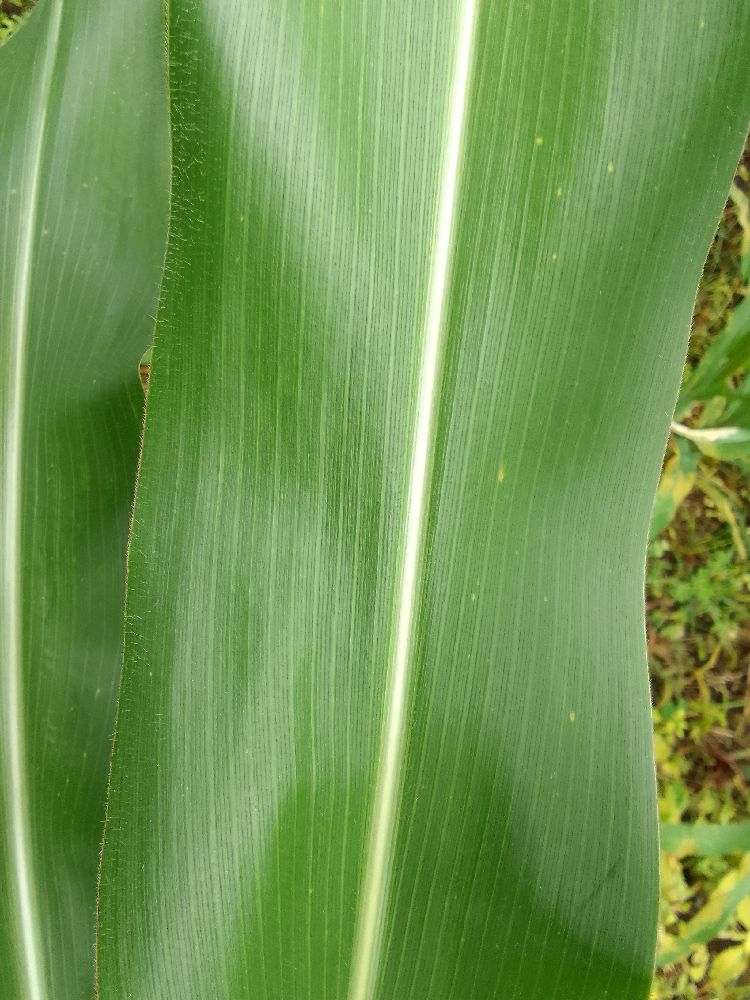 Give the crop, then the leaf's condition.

maize, healthy
